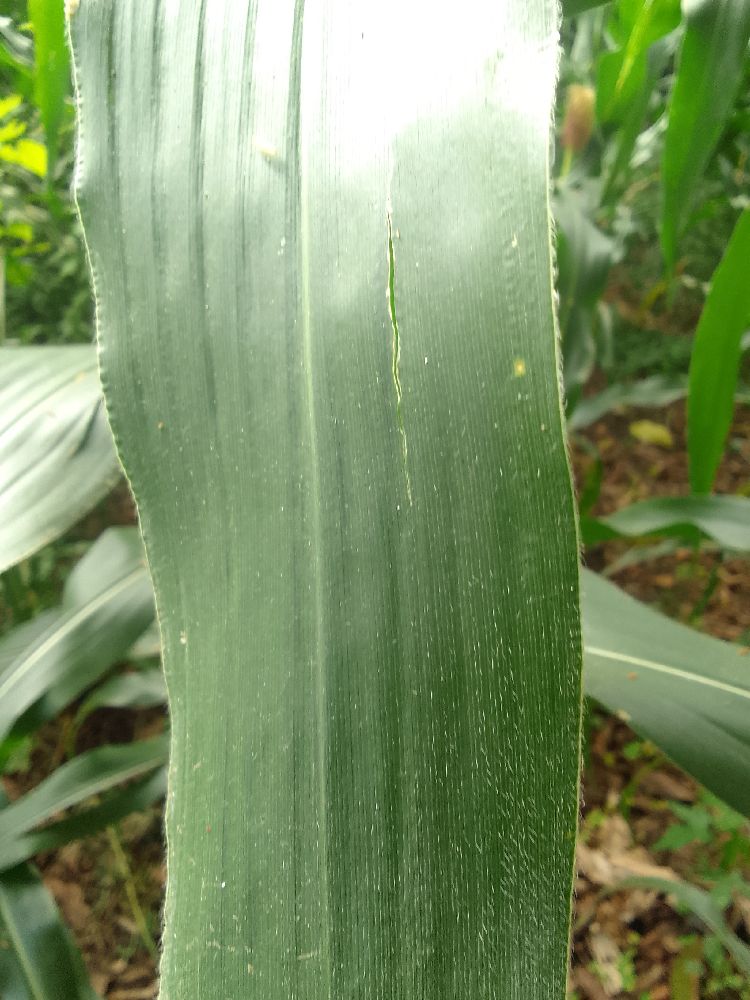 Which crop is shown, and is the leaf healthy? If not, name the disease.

maize, healthy
